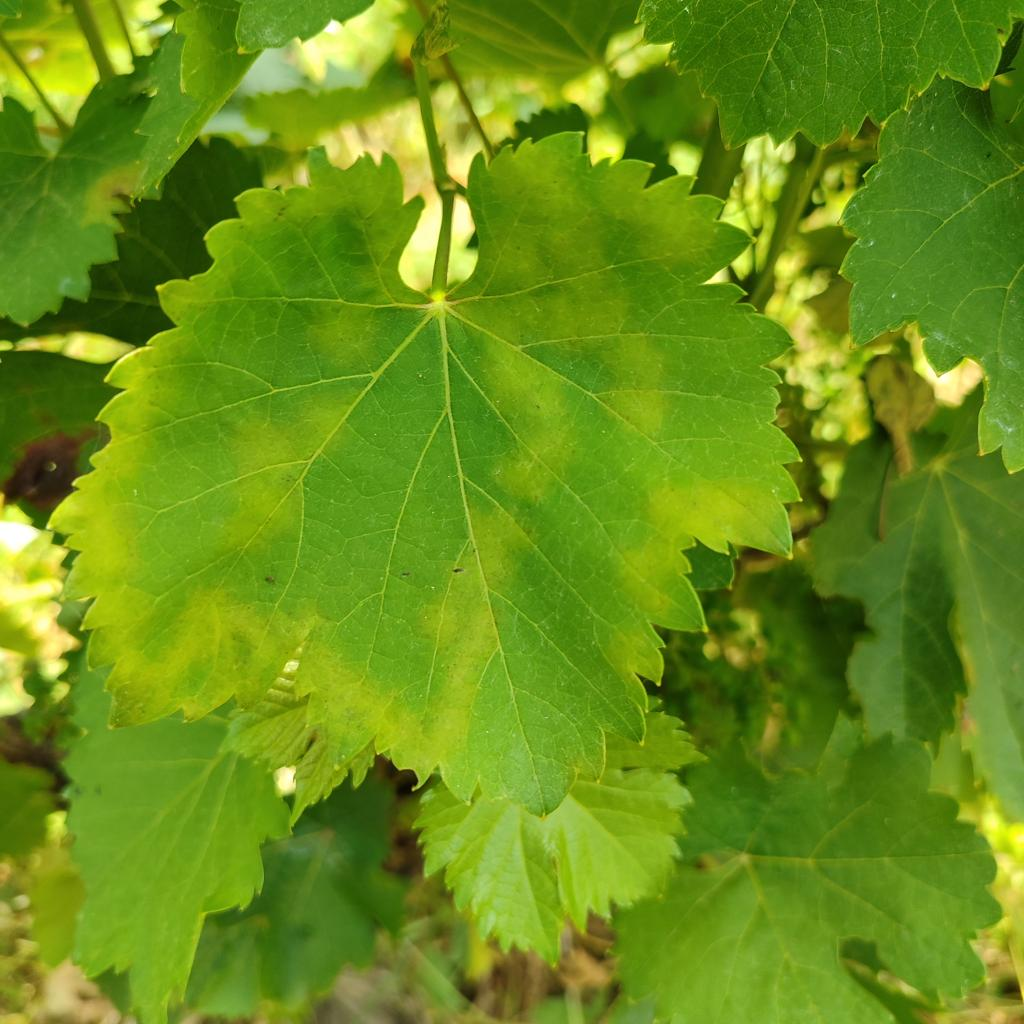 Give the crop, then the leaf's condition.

grapevine, downy mildew
